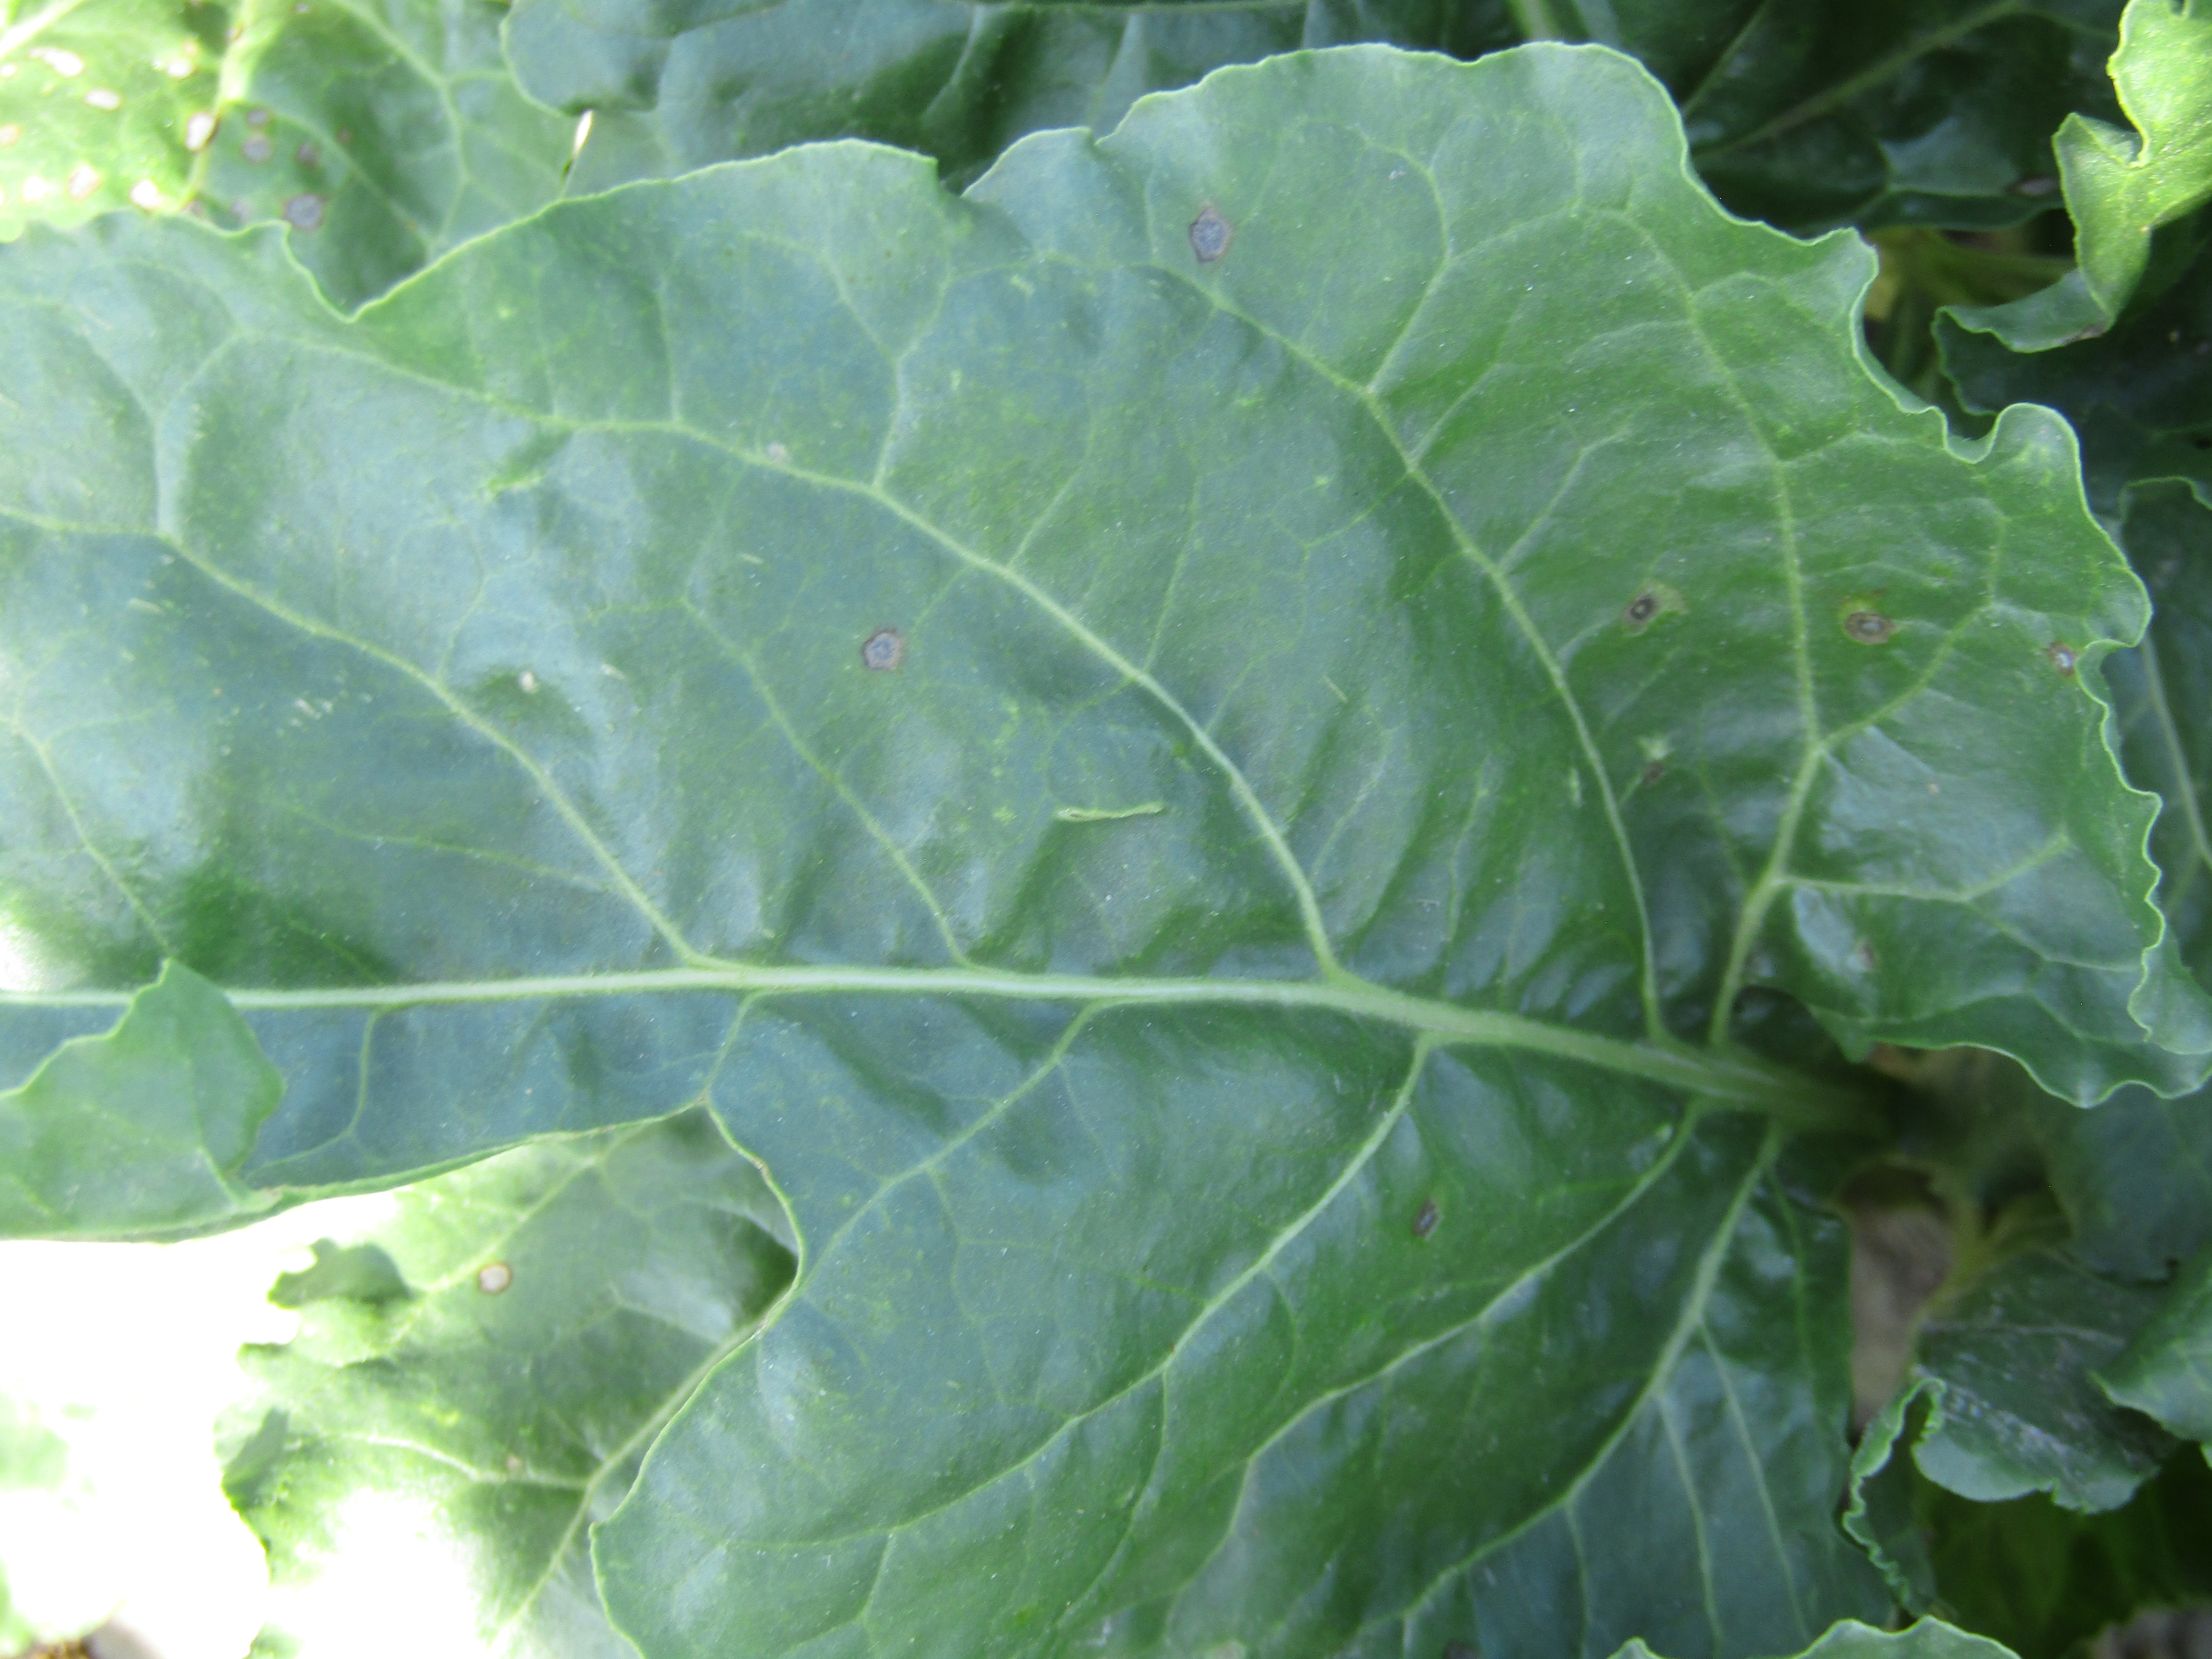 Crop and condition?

beet, cercospora
